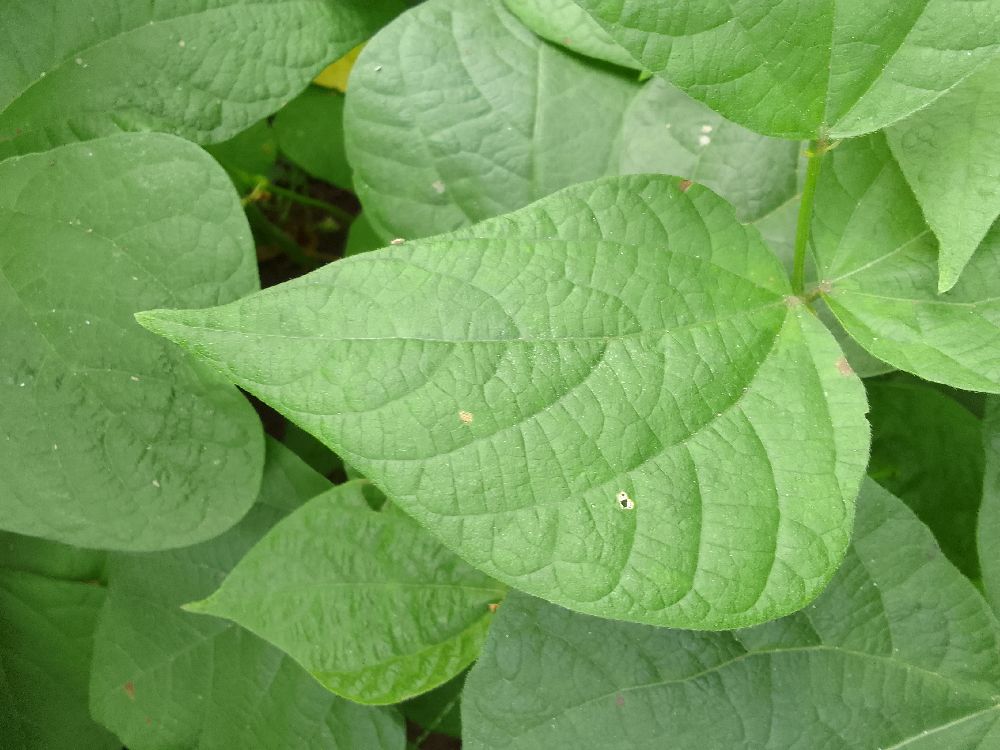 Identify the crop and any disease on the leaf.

common bean, healthy
